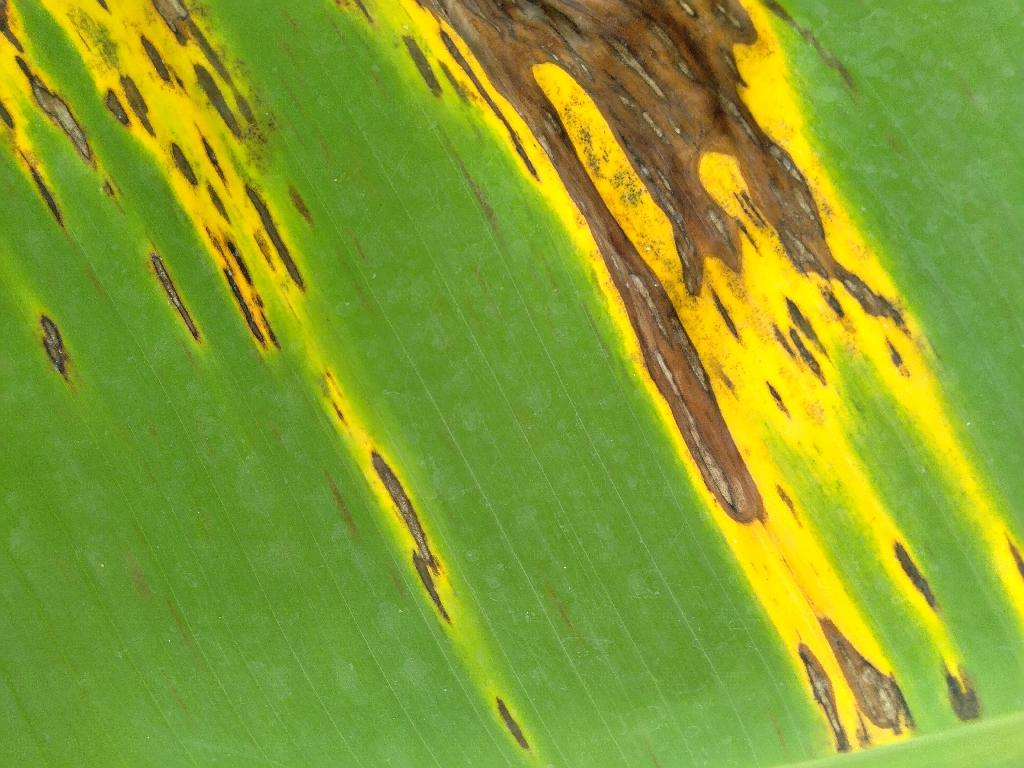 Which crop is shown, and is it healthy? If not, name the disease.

banana, black sigatoka
